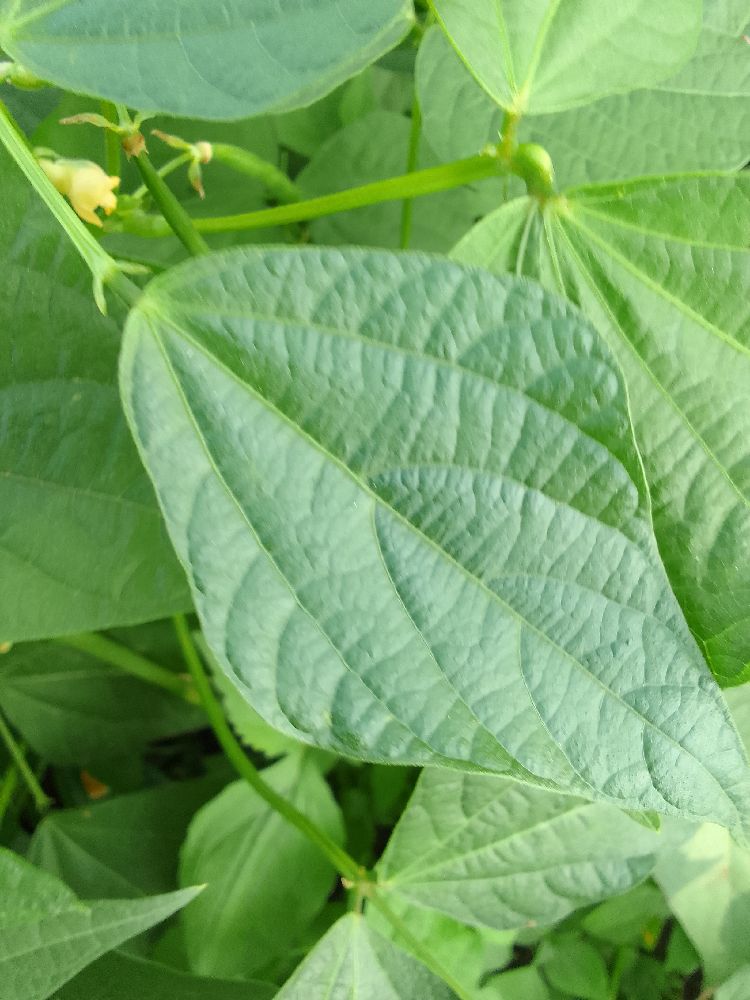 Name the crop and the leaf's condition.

common bean, healthy
